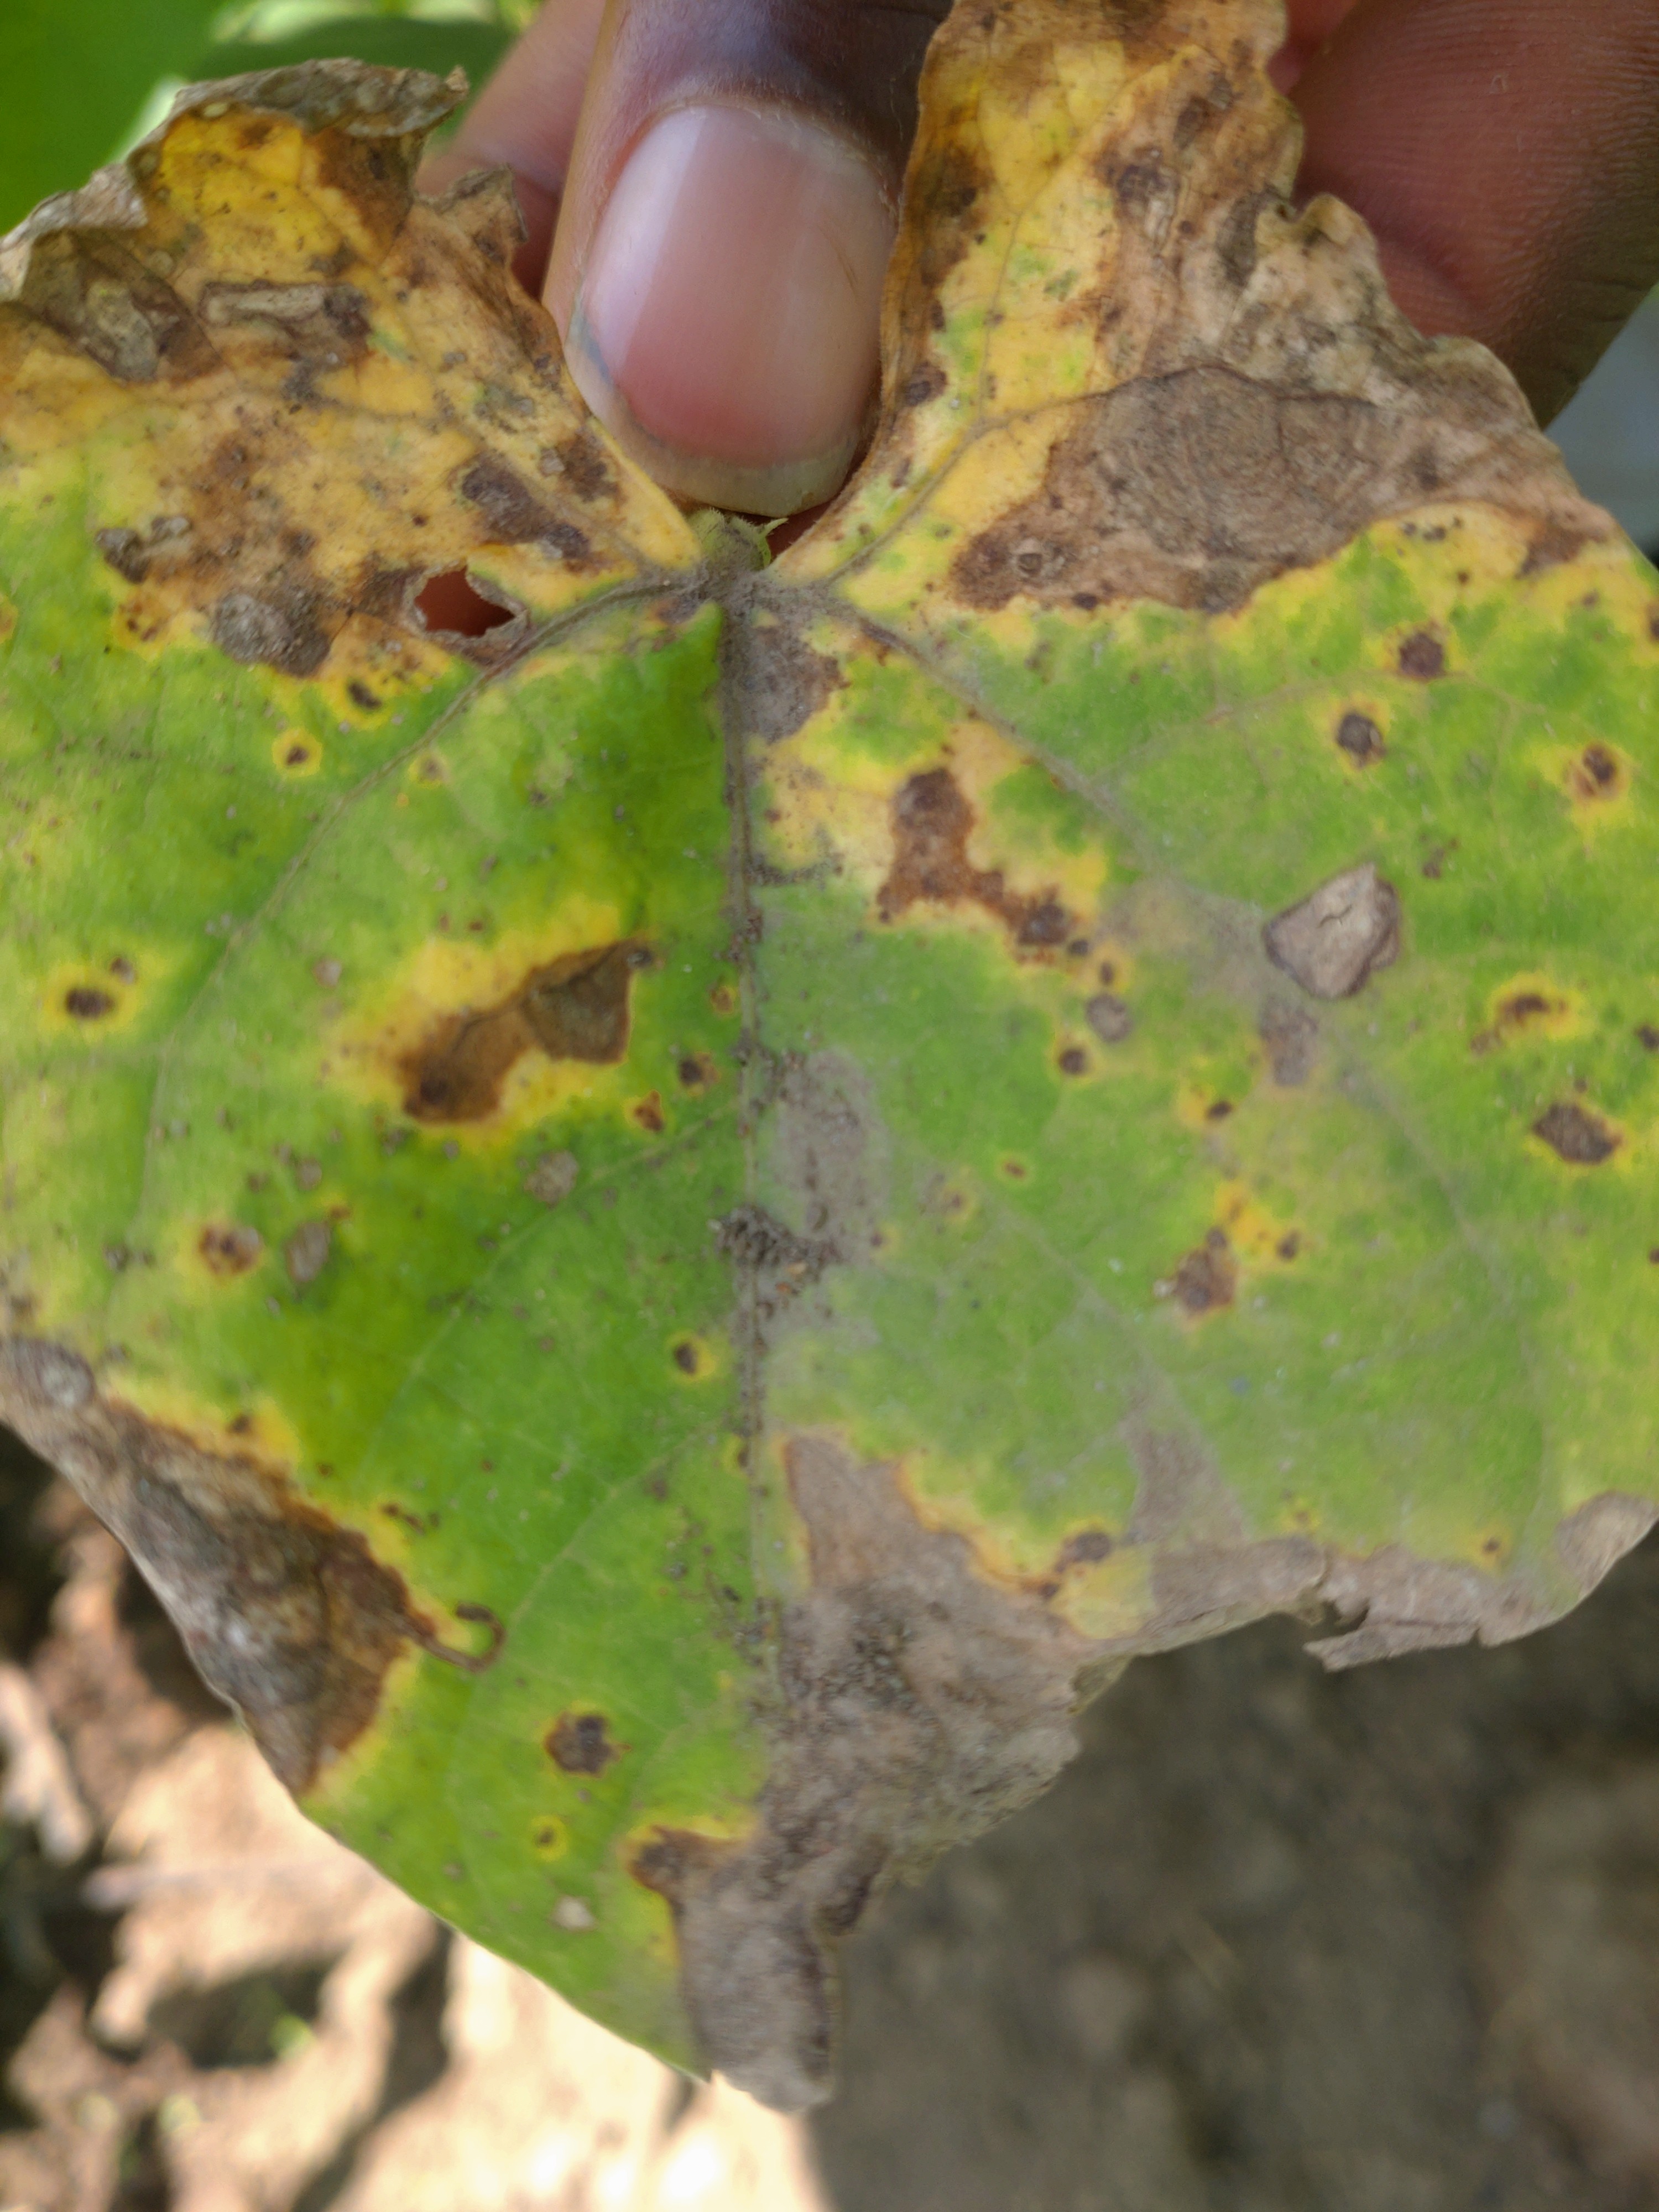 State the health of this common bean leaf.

rust
